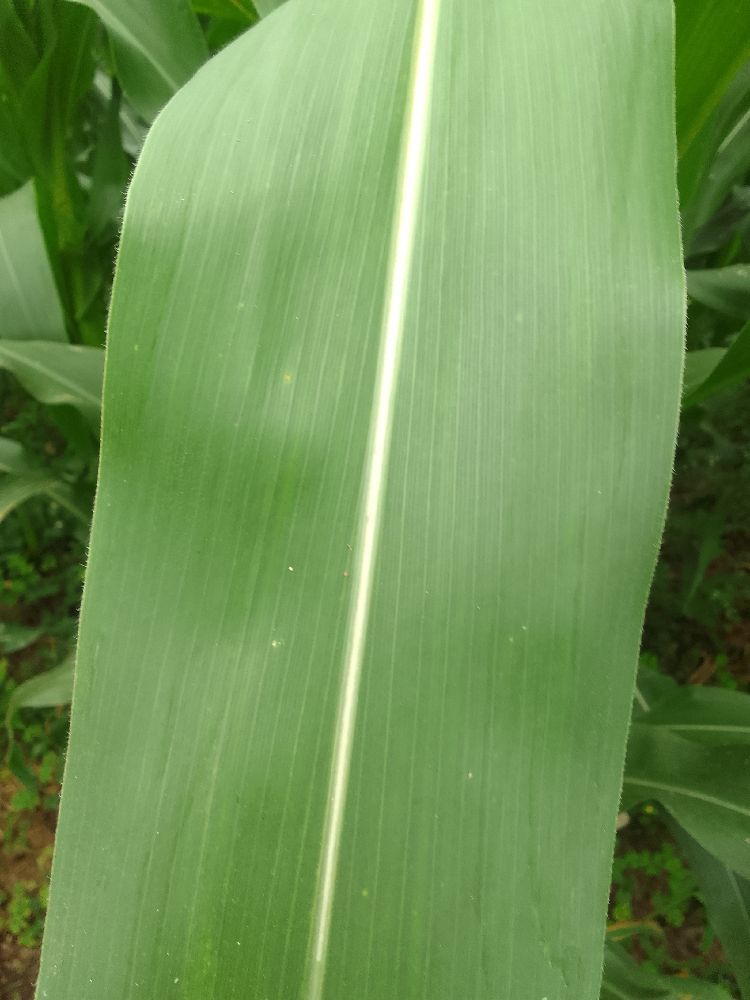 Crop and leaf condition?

maize, healthy
